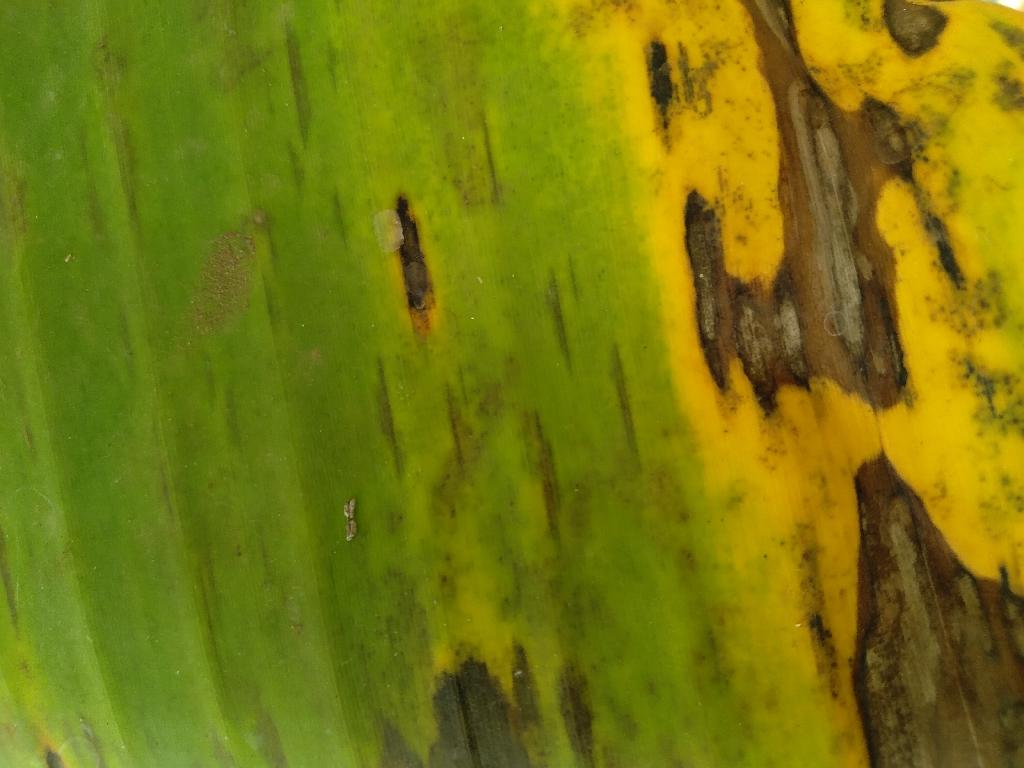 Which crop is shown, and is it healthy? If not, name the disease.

banana, black sigatoka
